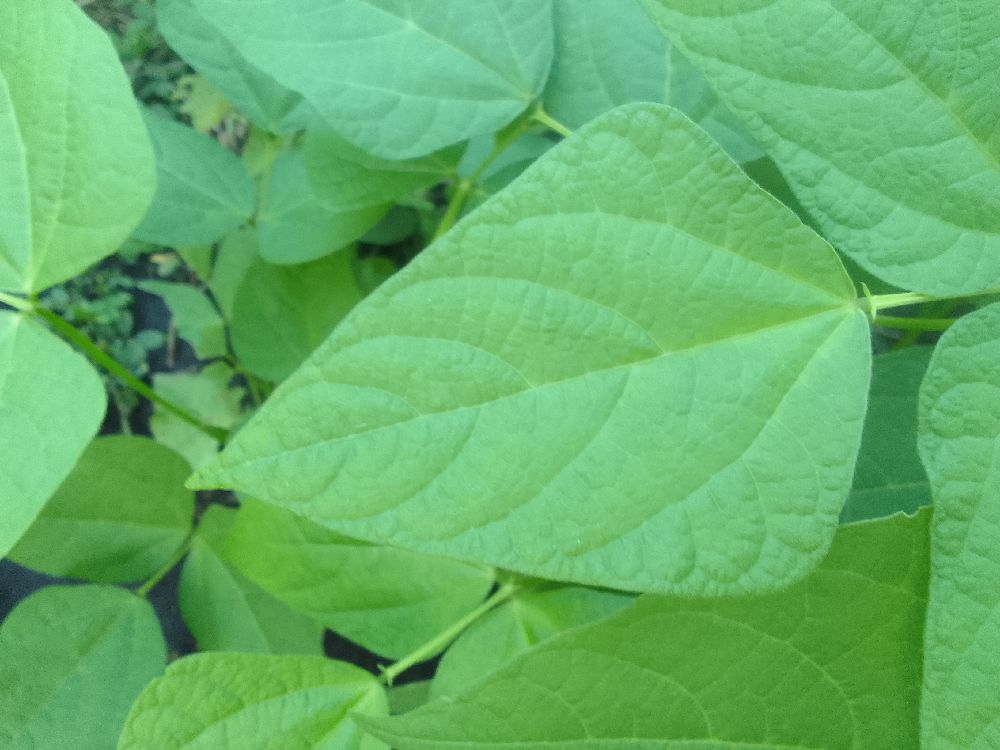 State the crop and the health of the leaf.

common bean, healthy
